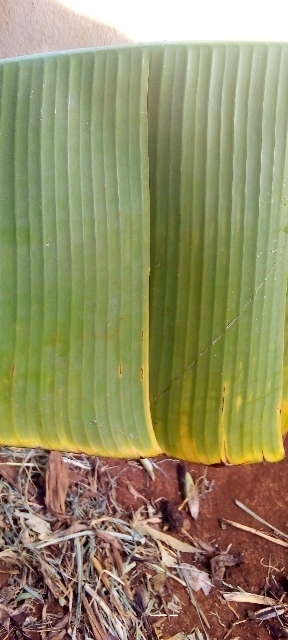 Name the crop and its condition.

banana, fusarium wilt race 1
